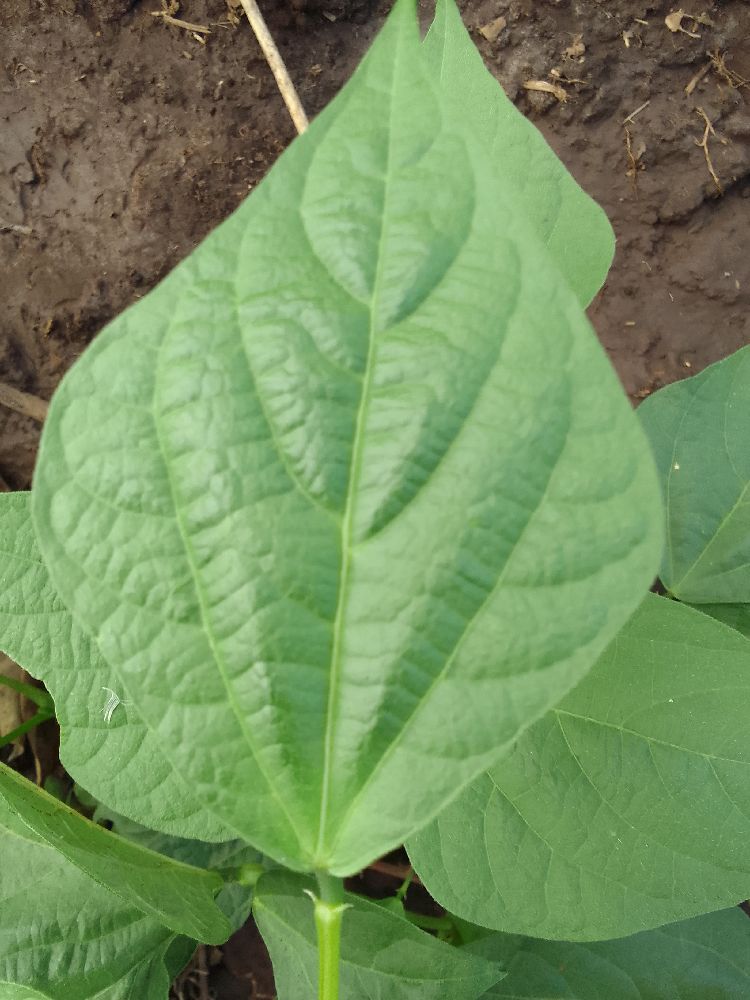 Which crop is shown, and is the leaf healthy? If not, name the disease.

common bean, healthy
